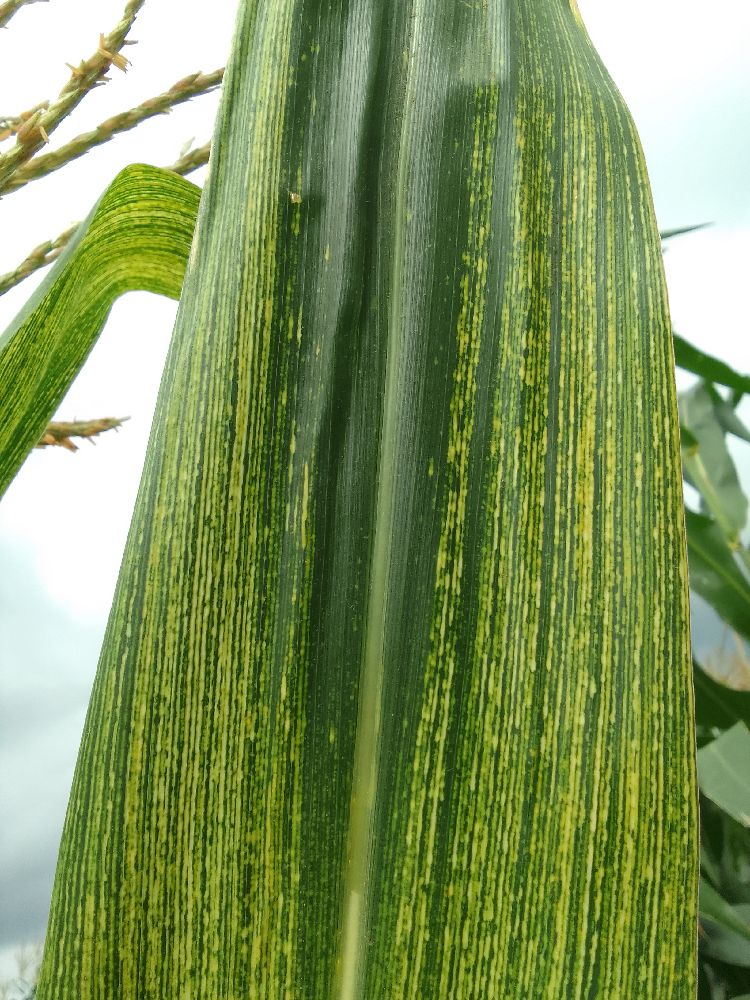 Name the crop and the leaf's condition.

maize, maize streak virus
